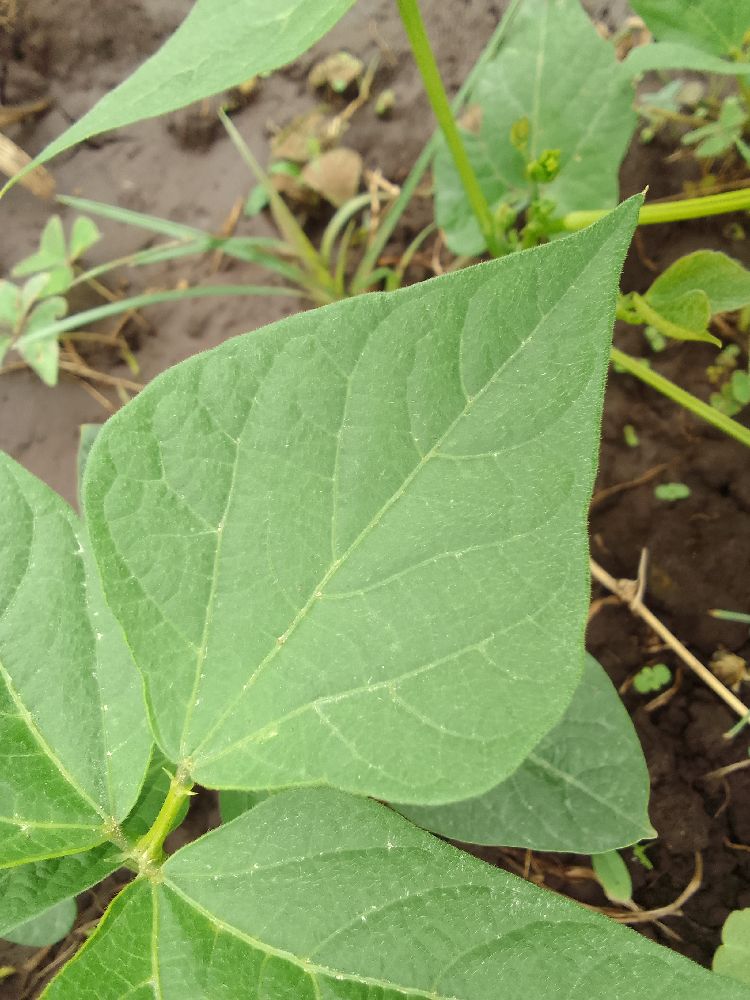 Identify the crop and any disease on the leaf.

common bean, healthy
